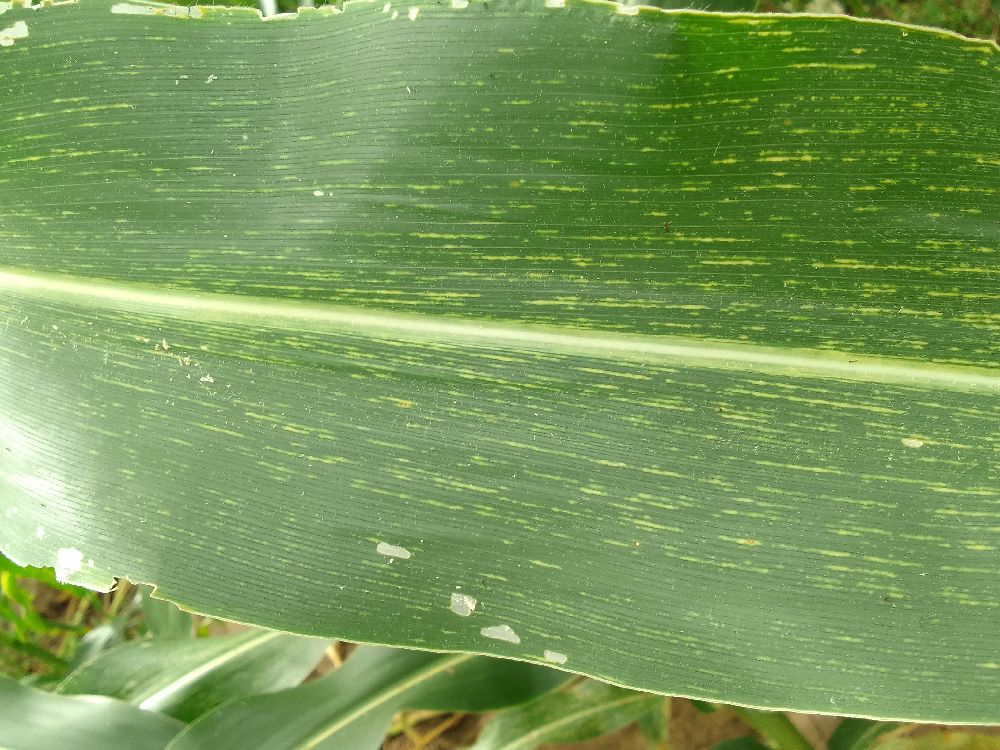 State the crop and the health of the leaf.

maize, maize streak virus
